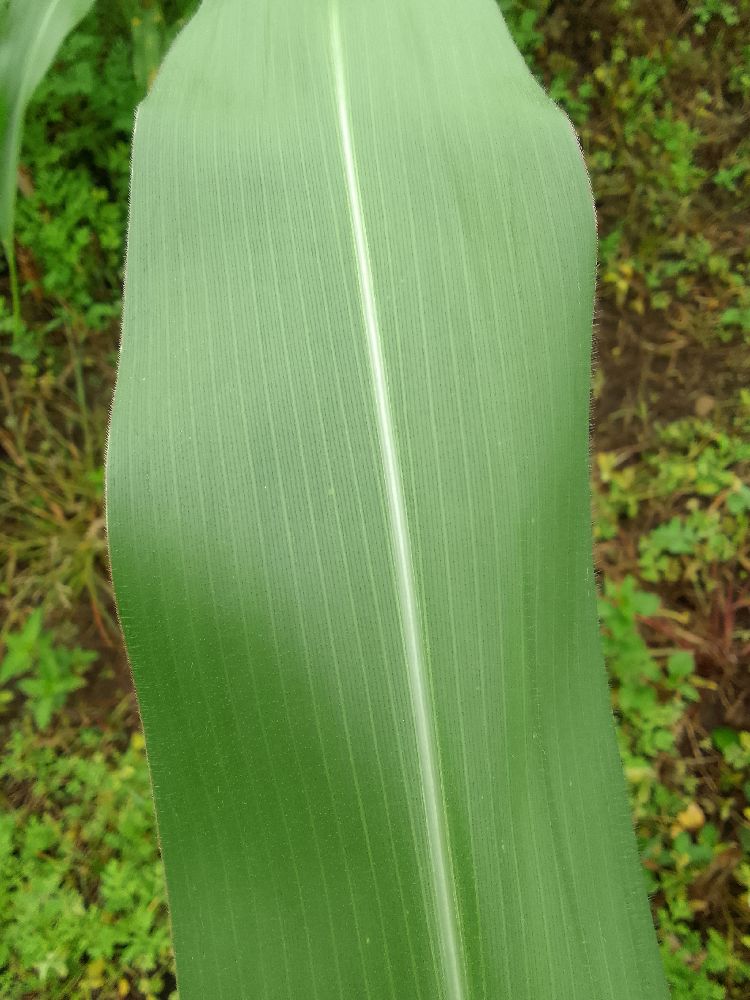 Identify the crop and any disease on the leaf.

maize, healthy
